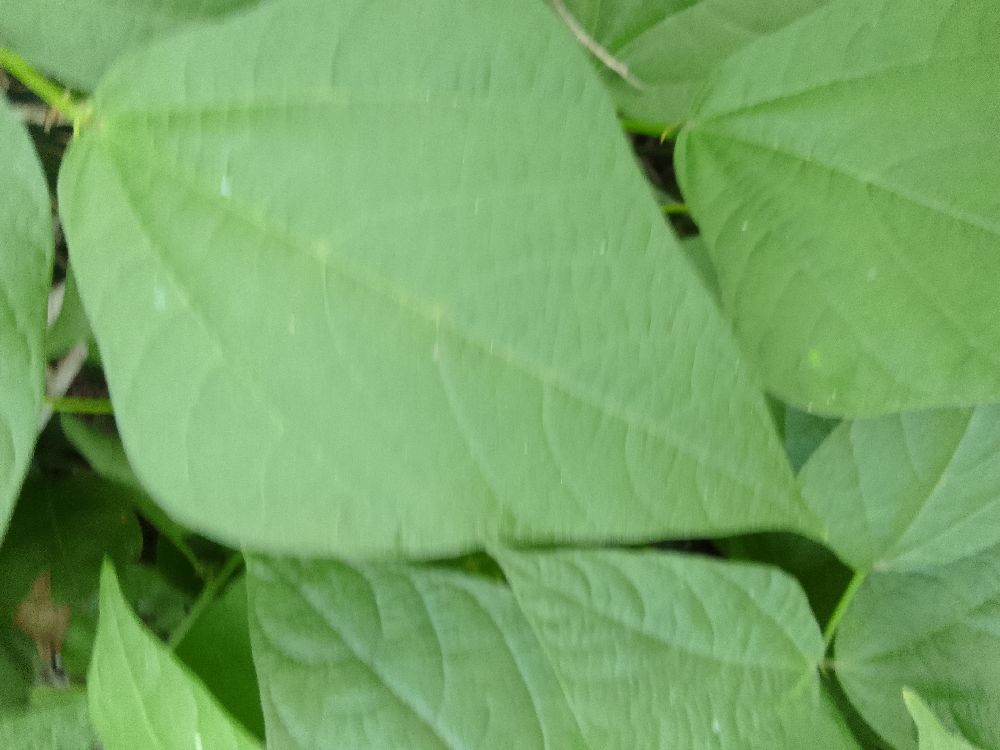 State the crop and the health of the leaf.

common bean, healthy
